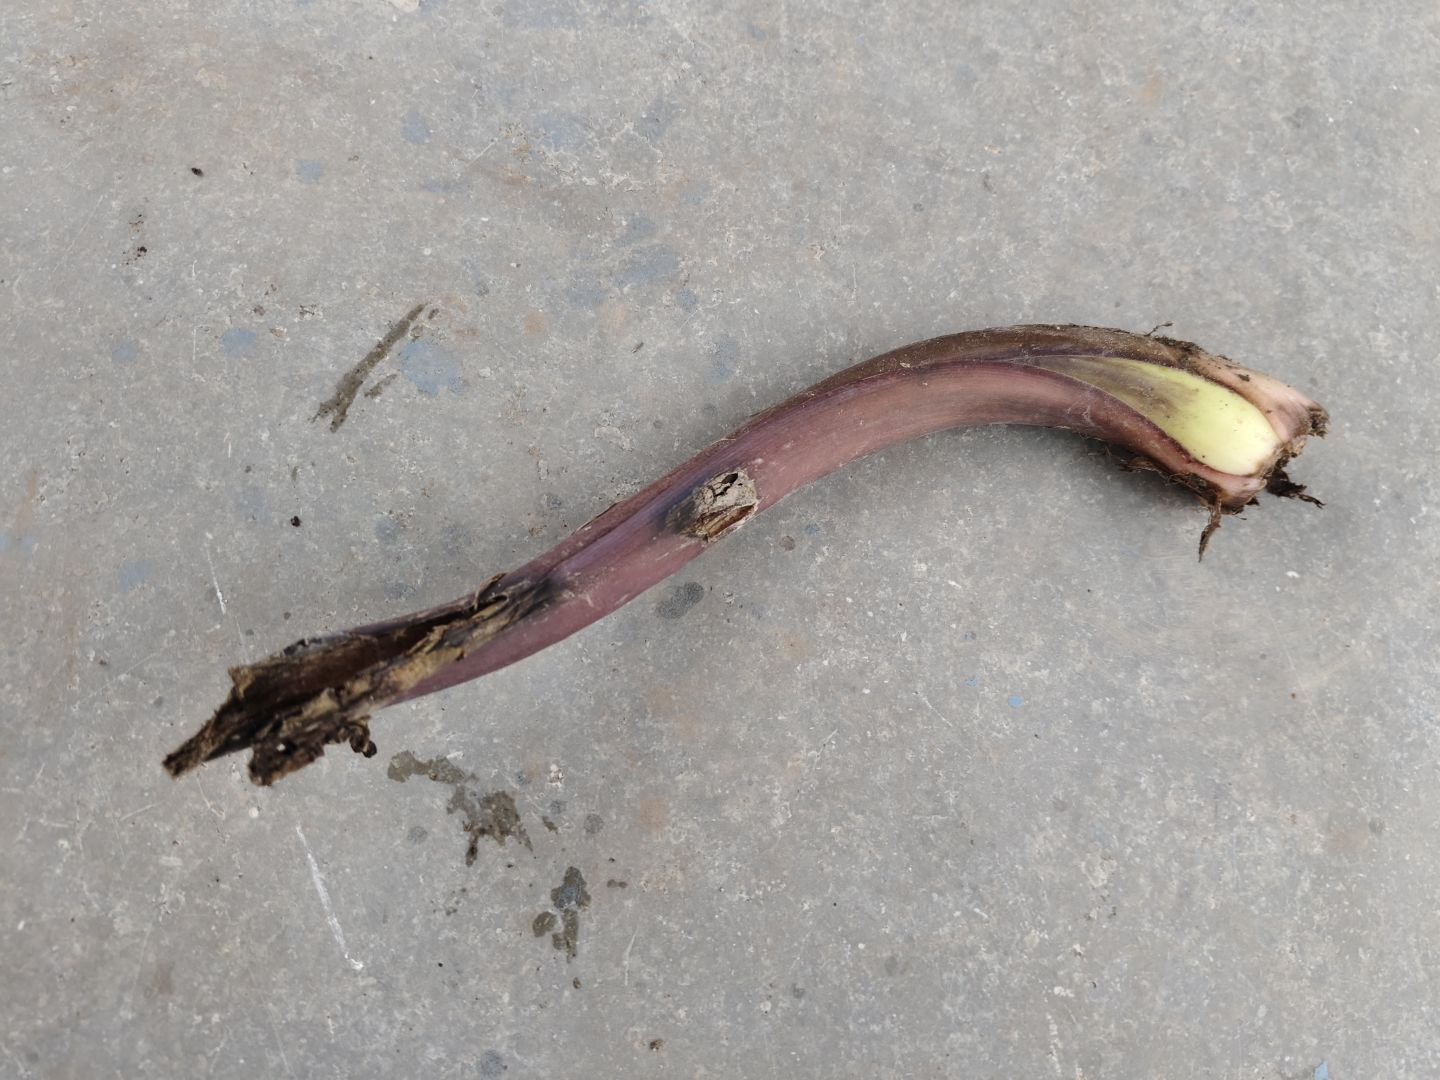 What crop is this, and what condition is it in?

taro, root rot
